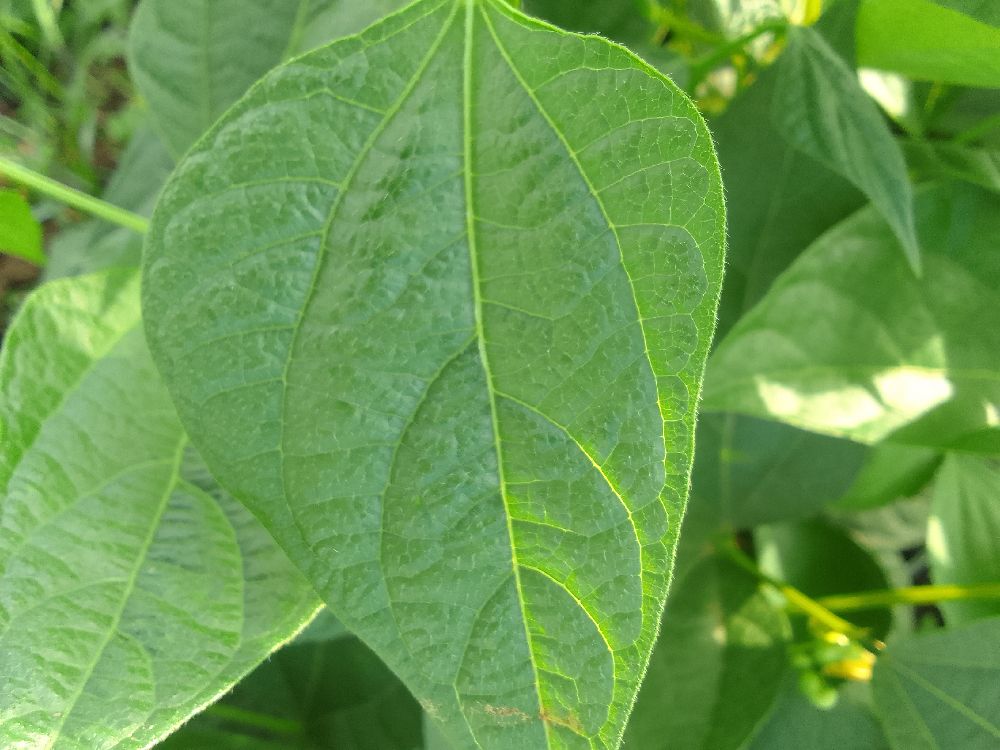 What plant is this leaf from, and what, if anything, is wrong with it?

common bean, healthy
